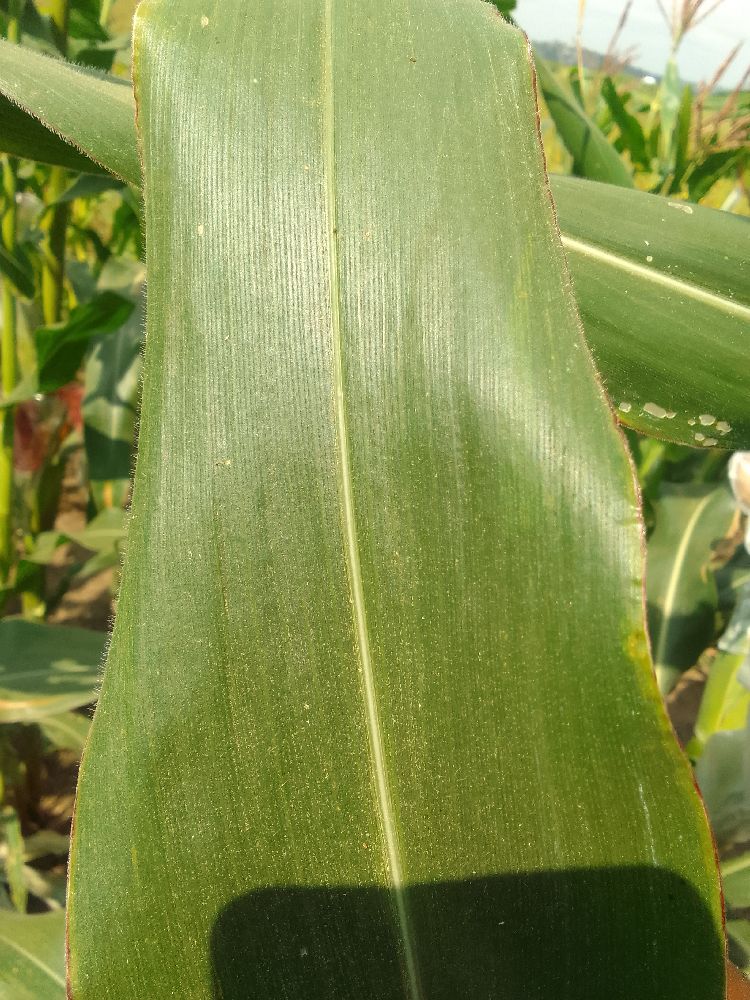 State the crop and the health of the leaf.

maize, healthy
